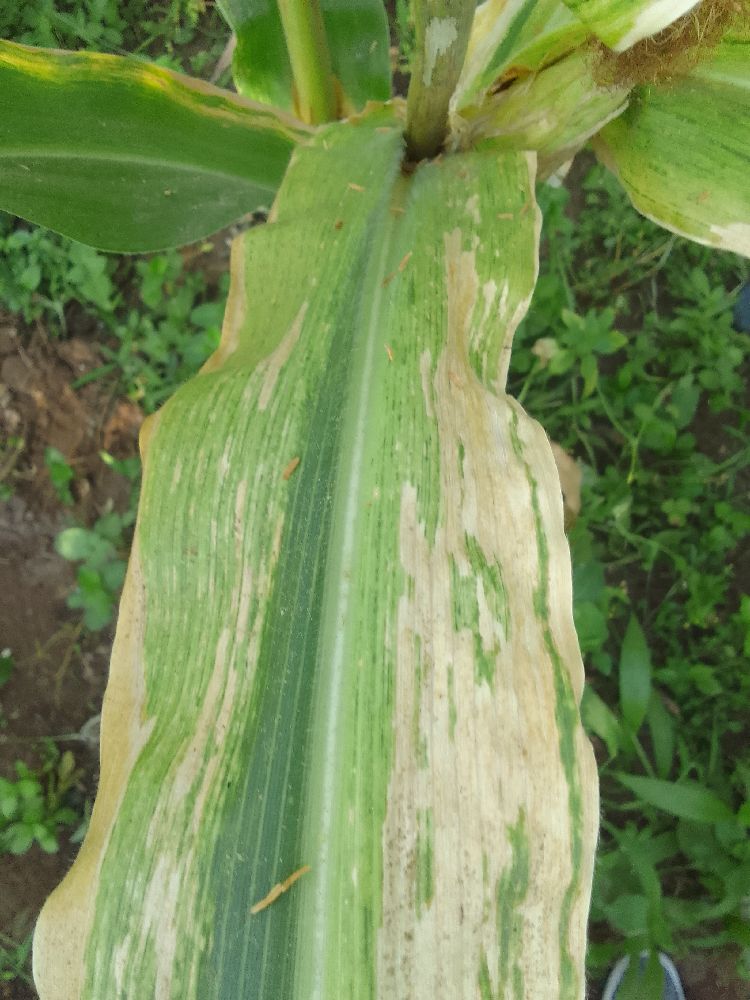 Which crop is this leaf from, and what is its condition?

maize, maize lethal necrosis
